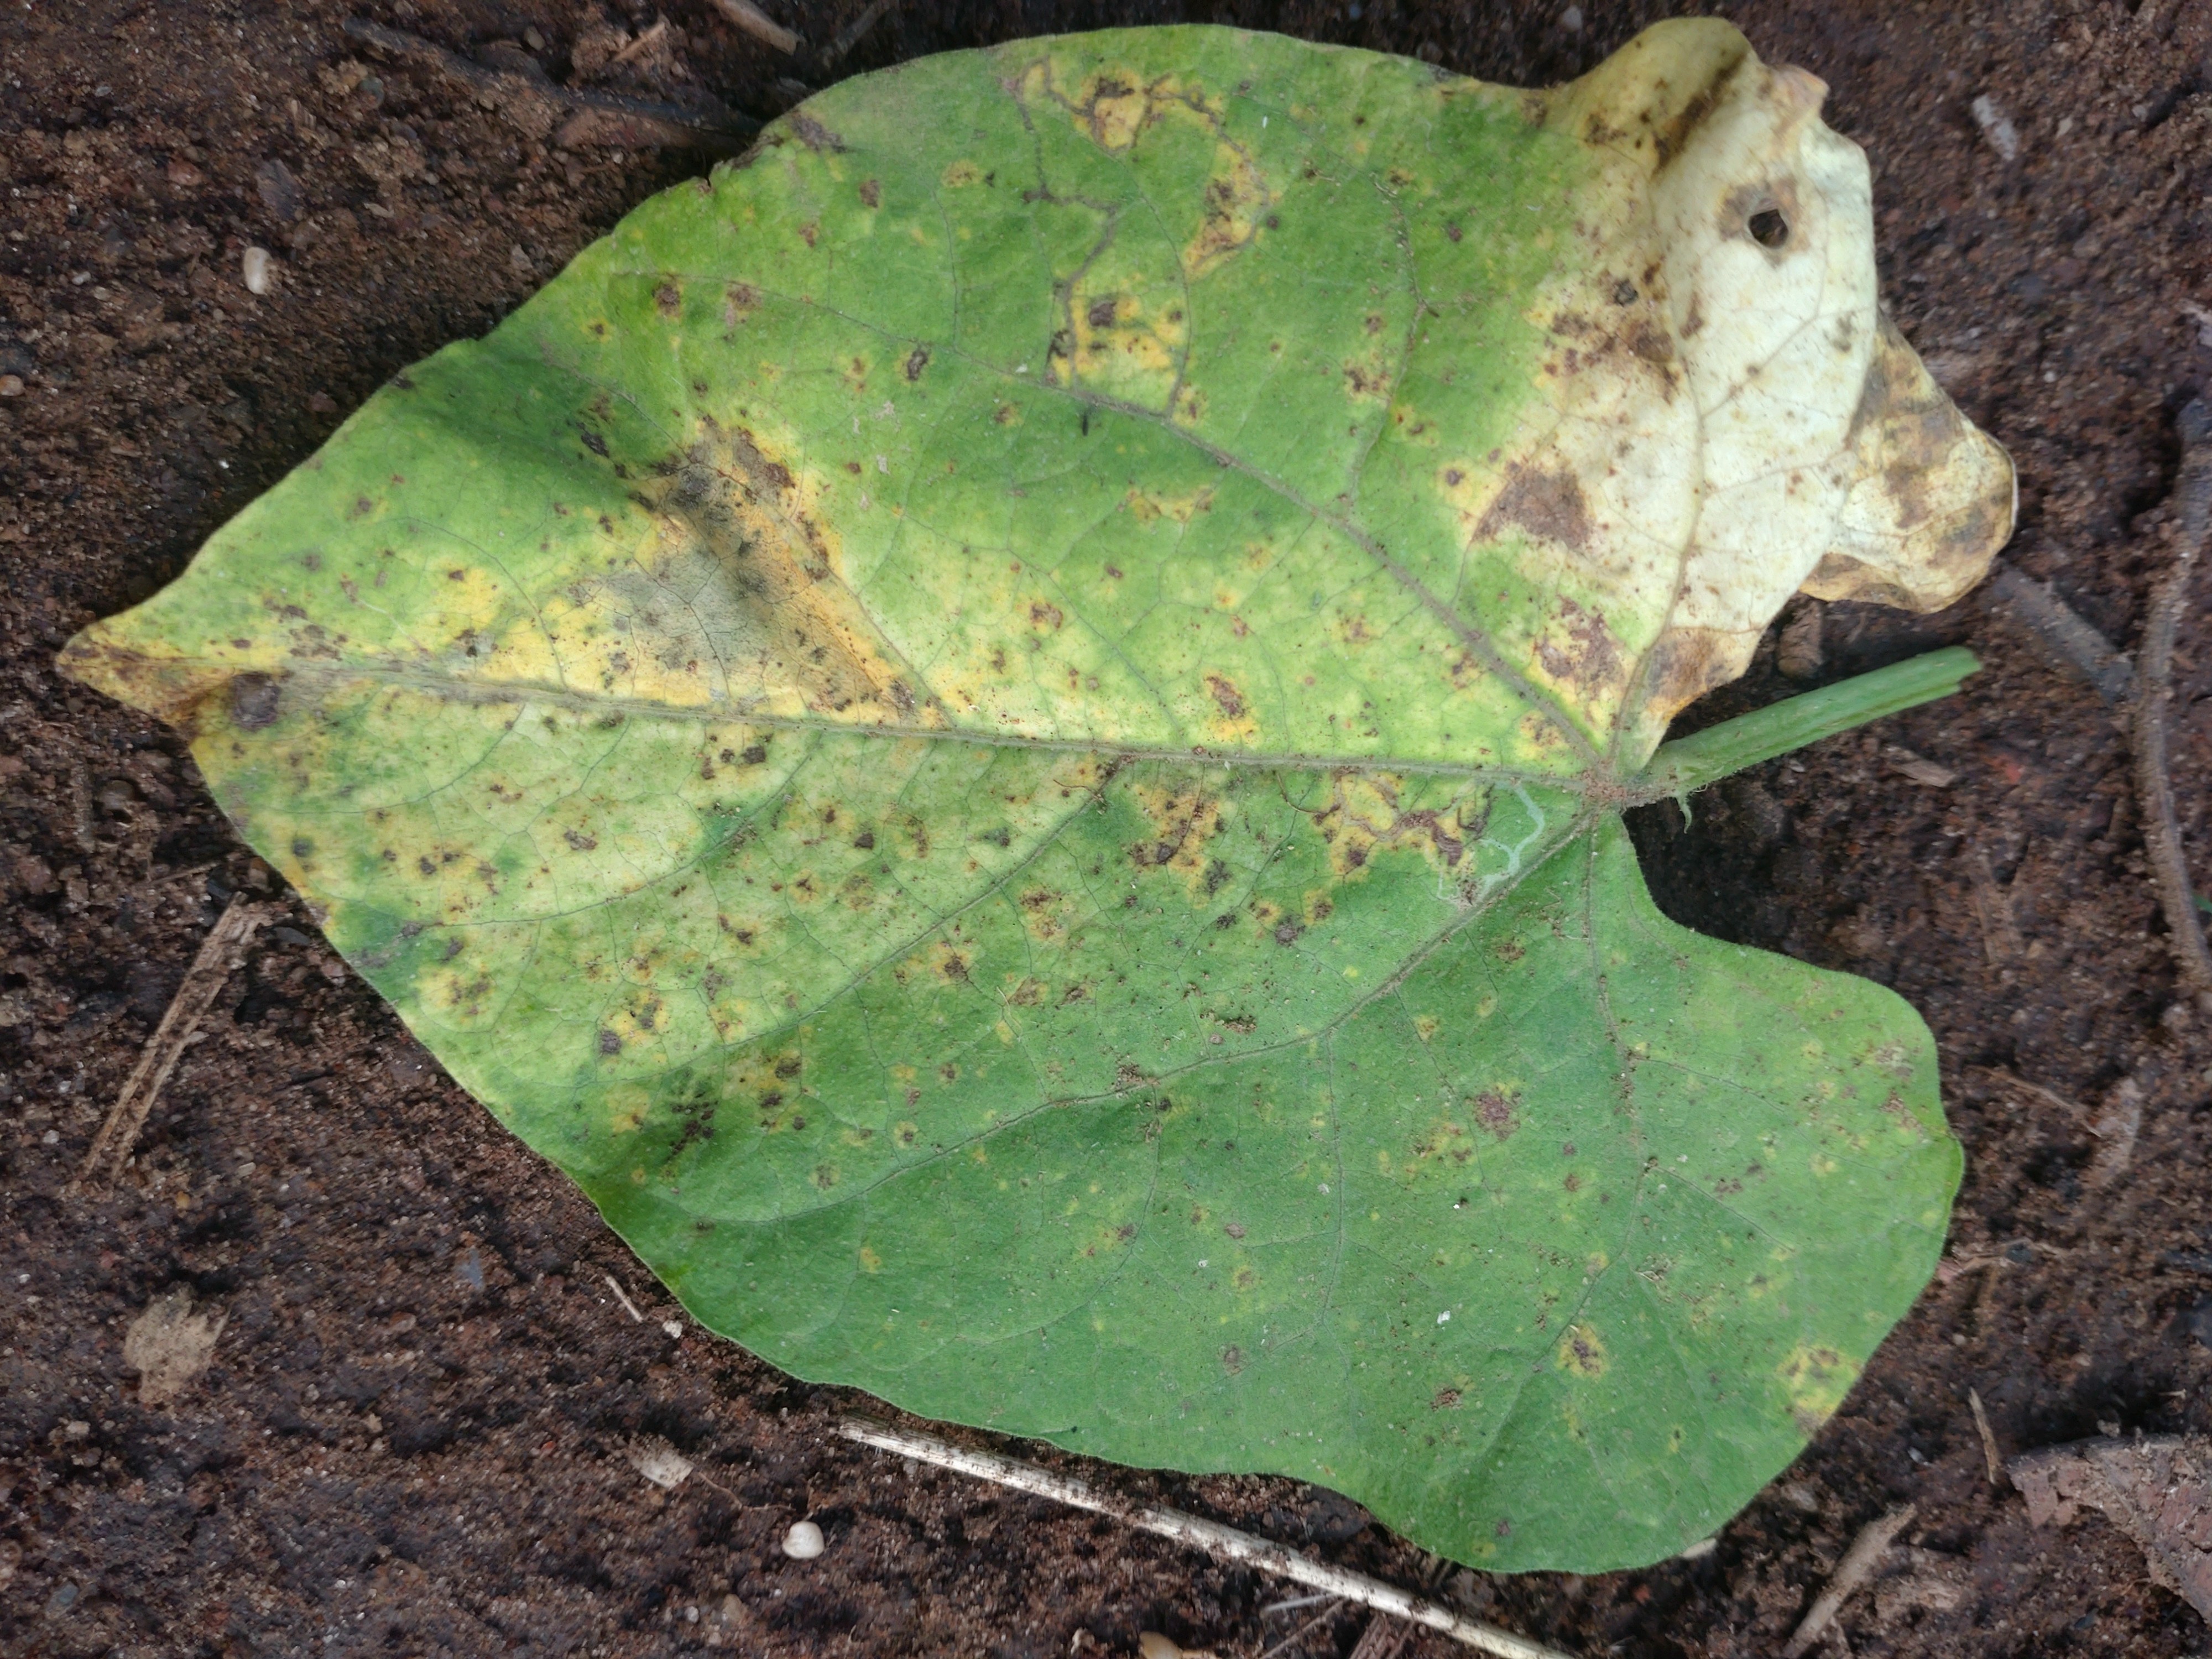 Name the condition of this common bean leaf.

rust
